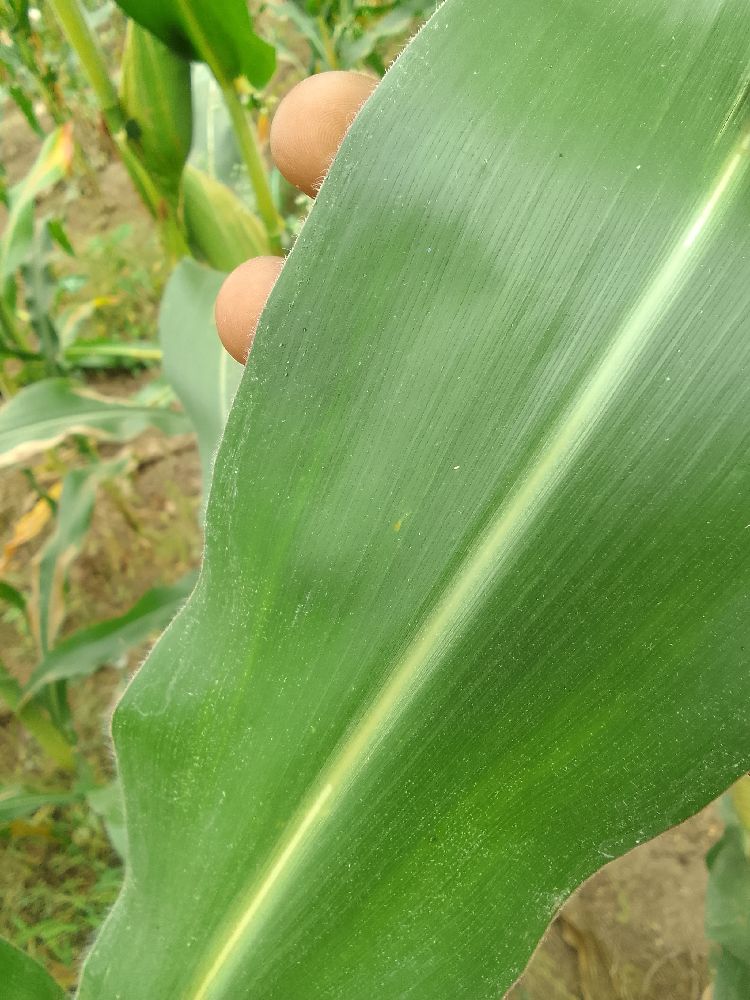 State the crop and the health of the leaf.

maize, healthy
